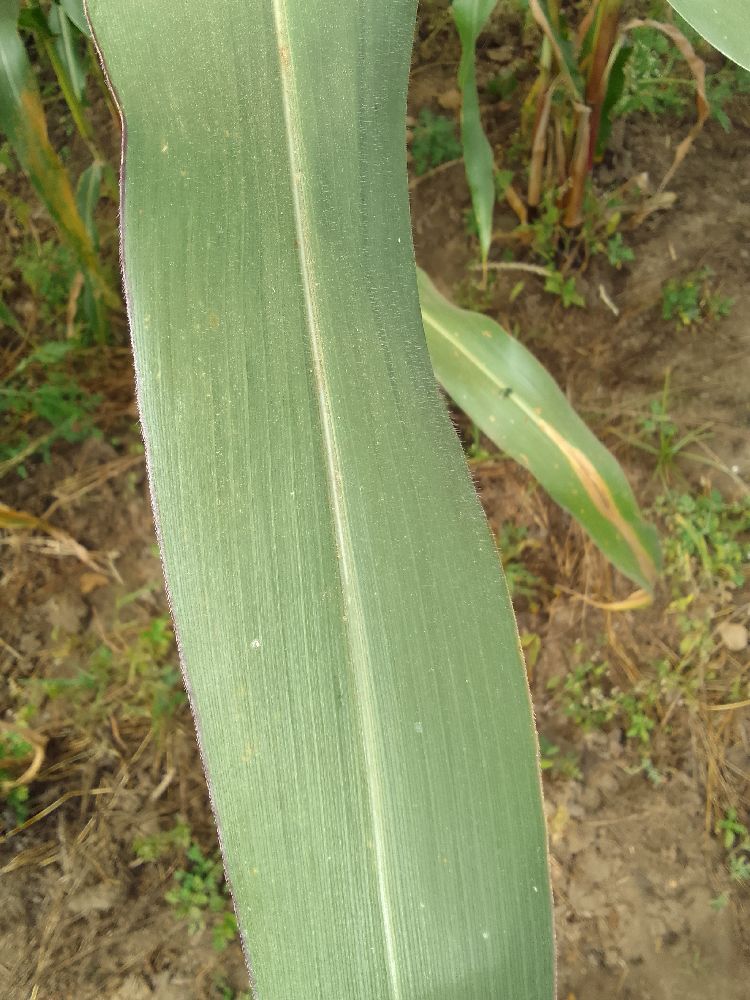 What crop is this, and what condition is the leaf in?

maize, healthy
